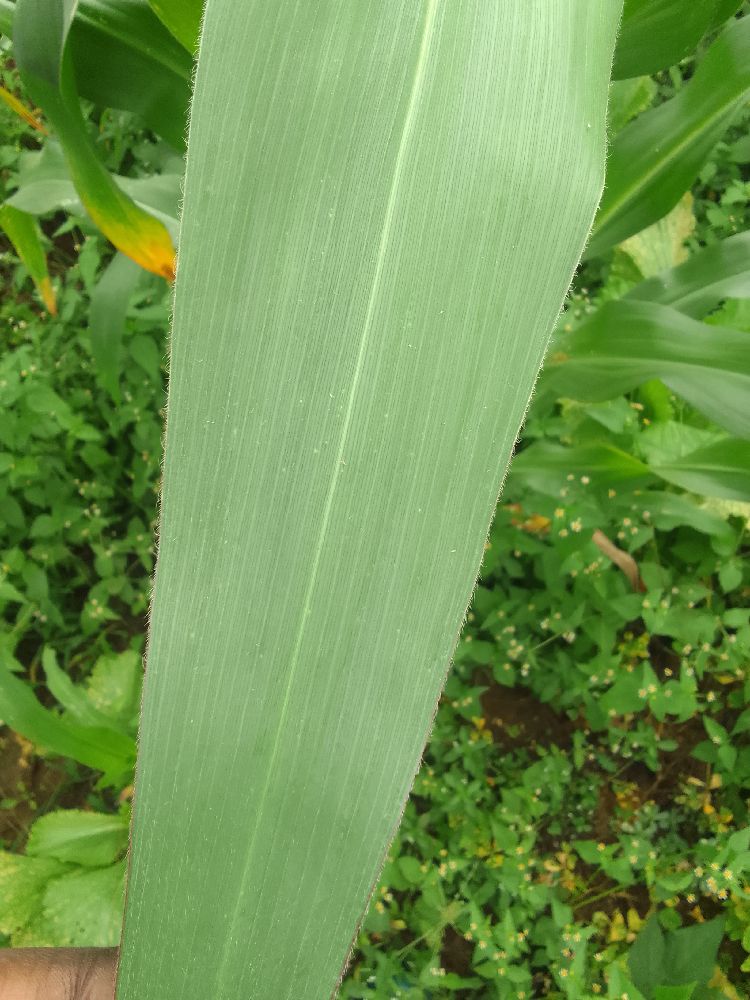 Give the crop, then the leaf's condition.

maize, healthy
